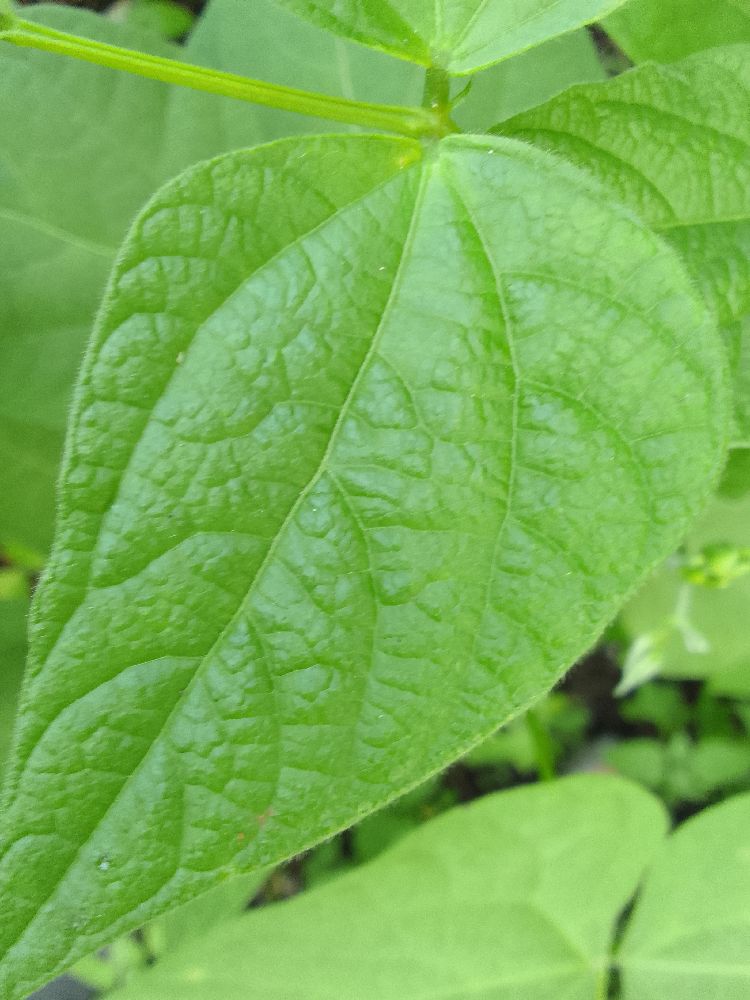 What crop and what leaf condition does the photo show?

common bean, healthy
